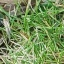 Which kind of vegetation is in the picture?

grass
